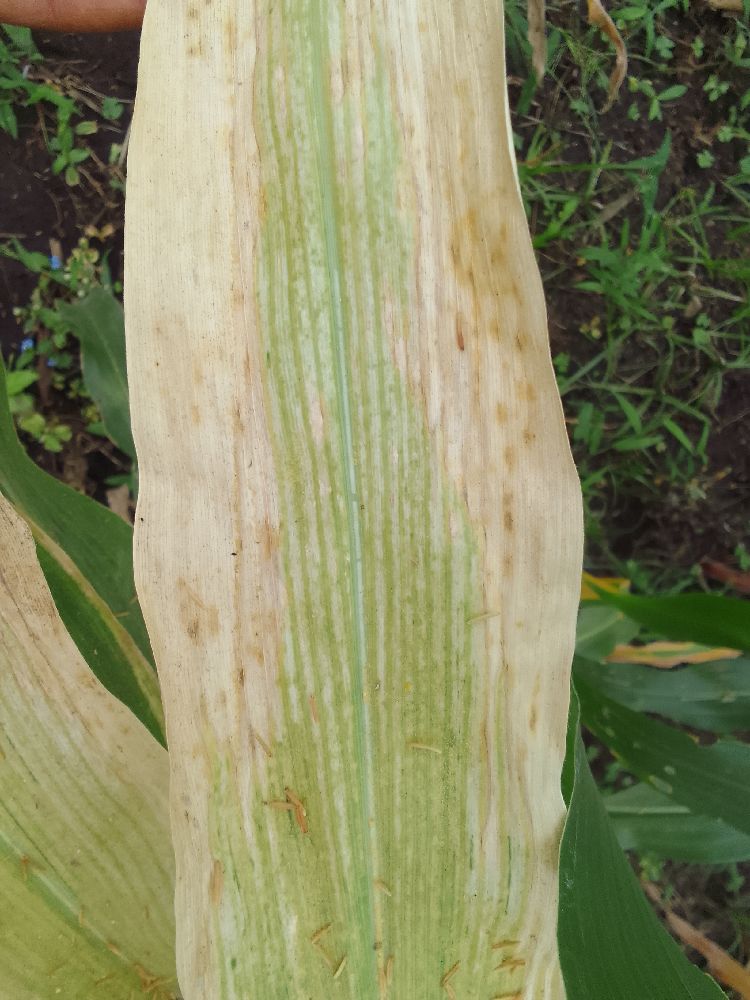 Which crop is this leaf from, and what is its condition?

maize, maize lethal necrosis
